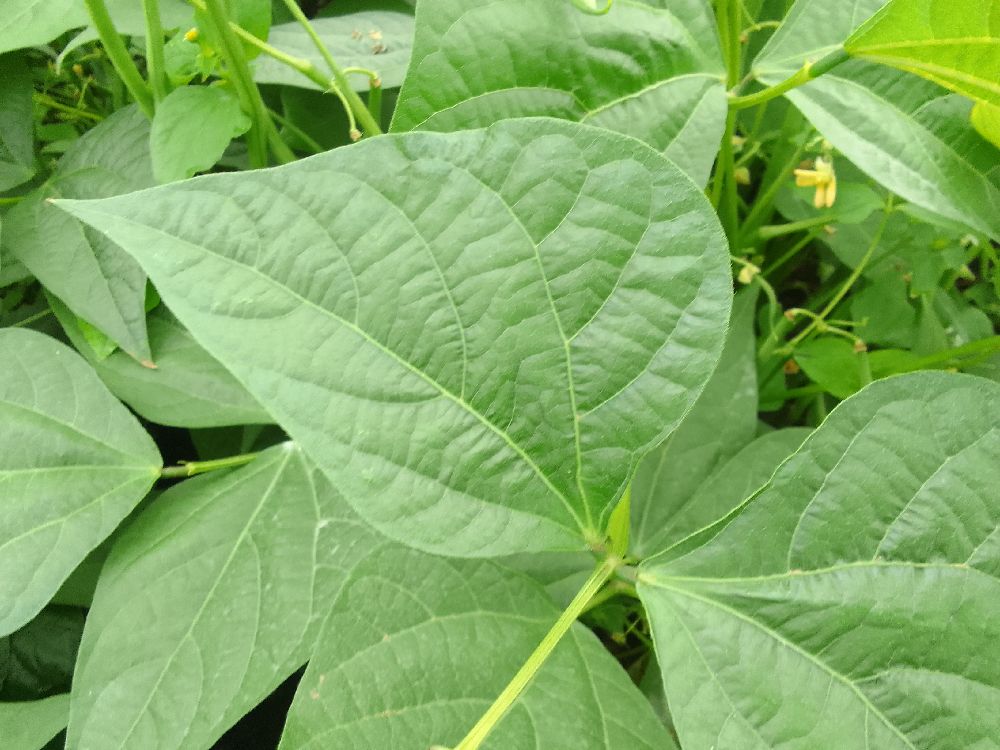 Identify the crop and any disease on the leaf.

common bean, healthy
